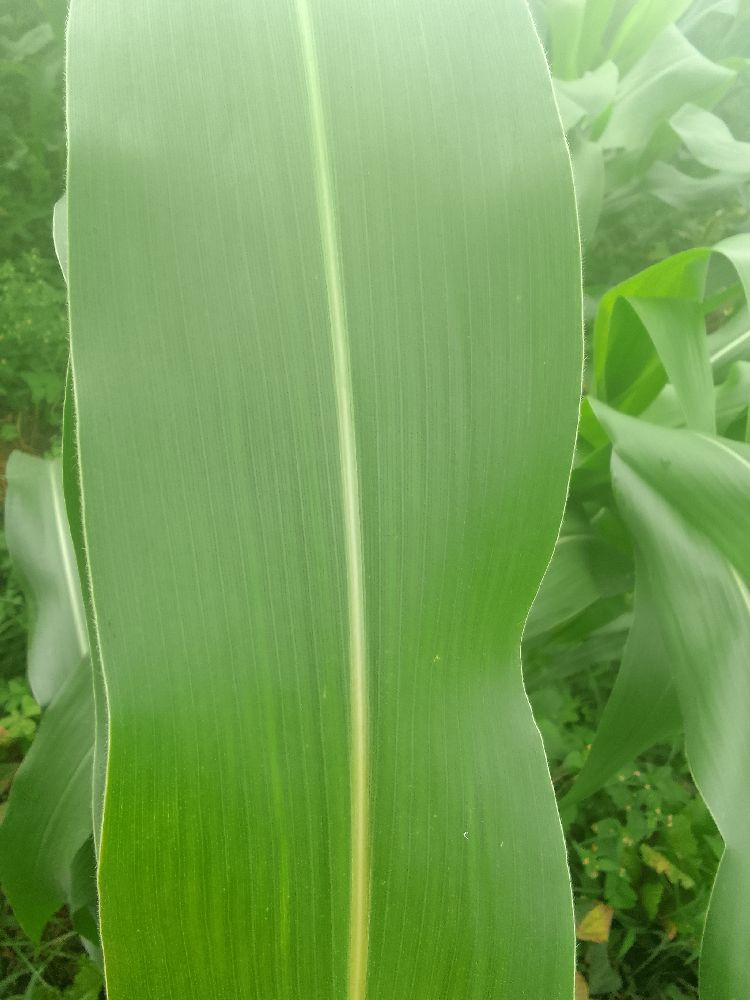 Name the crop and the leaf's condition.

maize, healthy
